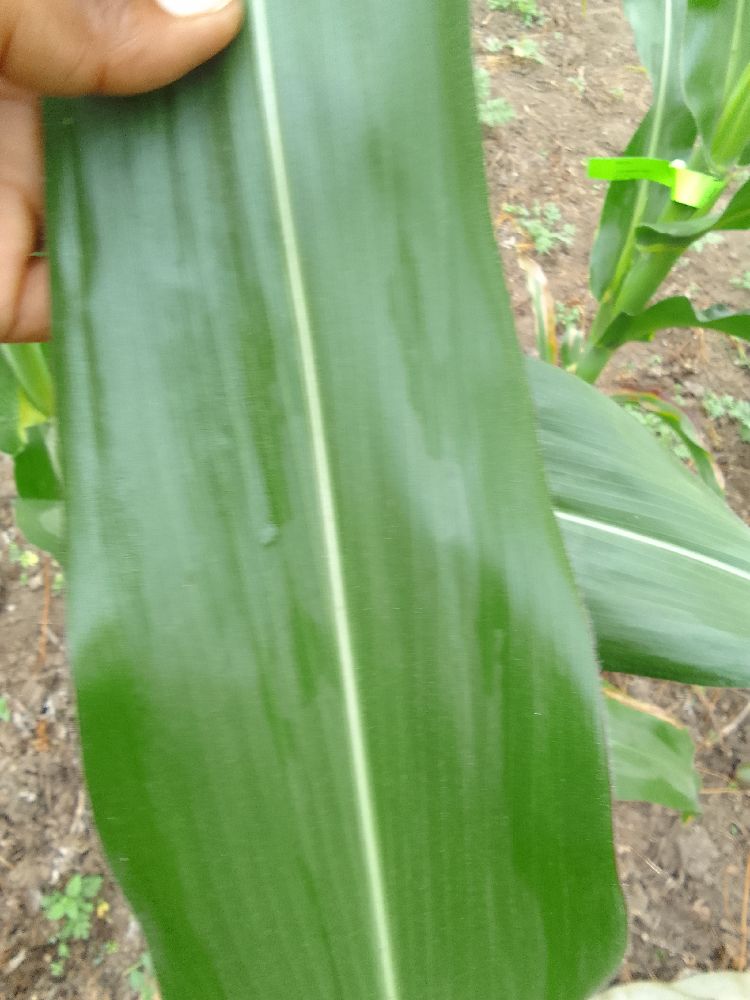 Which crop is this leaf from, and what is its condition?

maize, healthy
